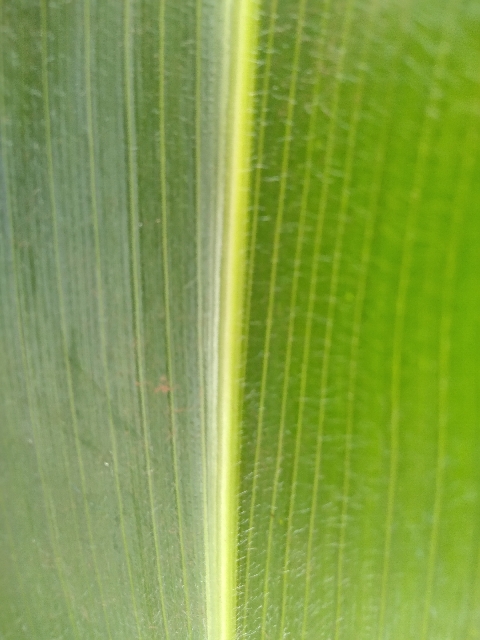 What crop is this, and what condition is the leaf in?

maize, healthy
